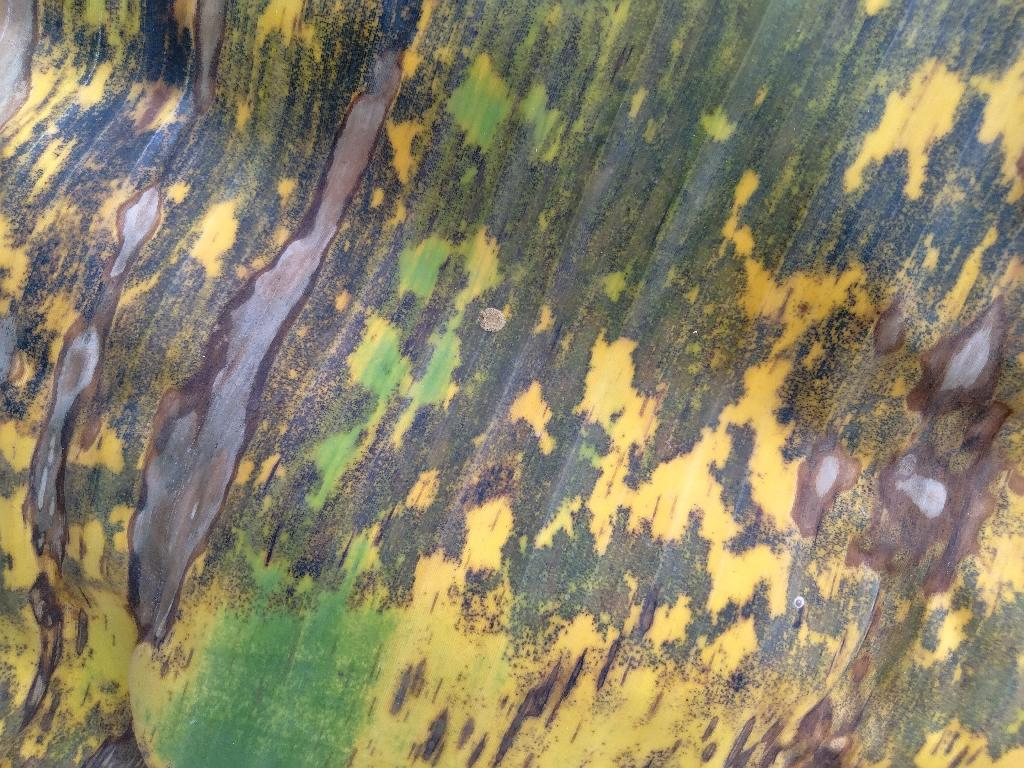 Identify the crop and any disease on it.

banana, black sigatoka
